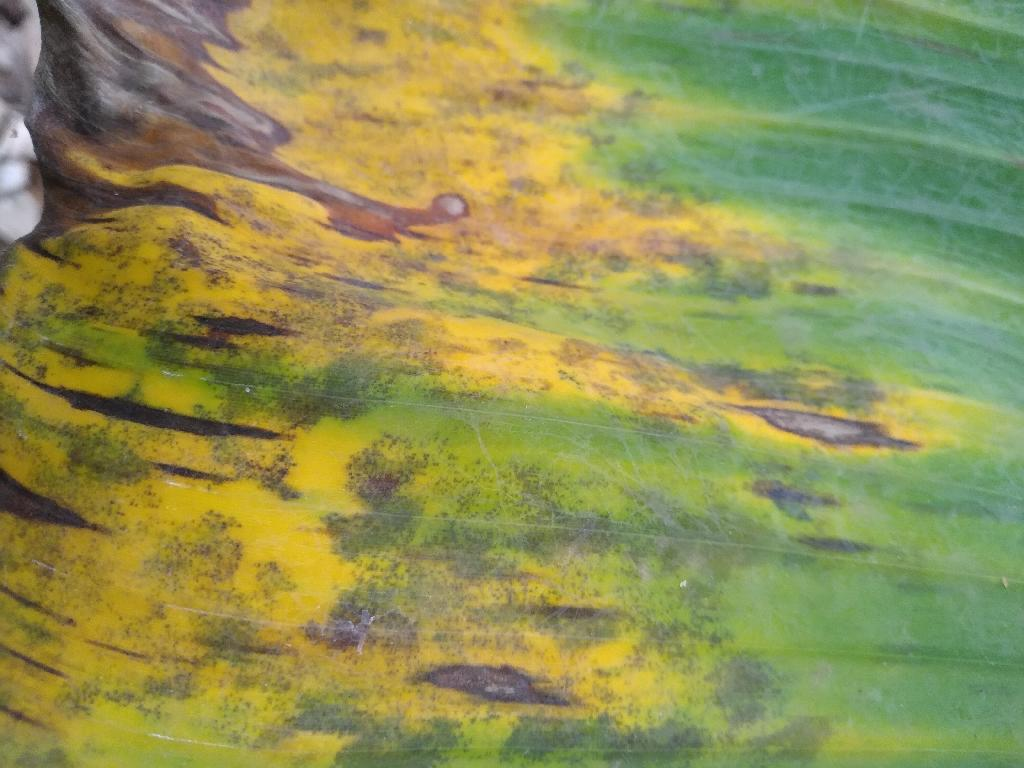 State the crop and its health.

banana, black sigatoka
